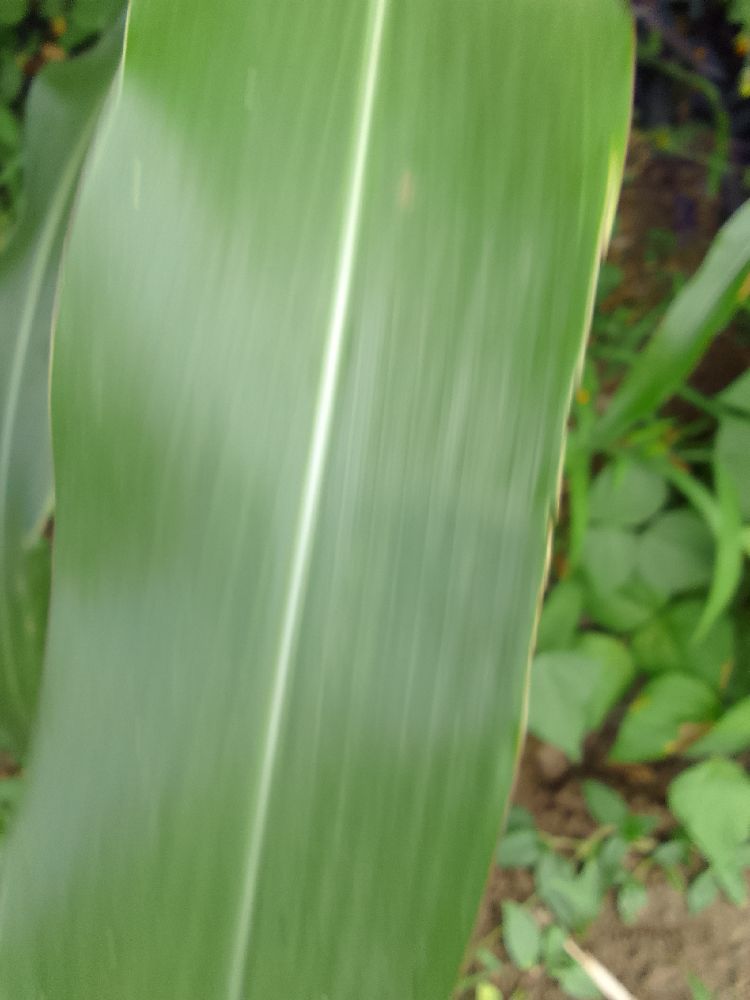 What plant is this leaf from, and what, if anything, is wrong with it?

maize, healthy
